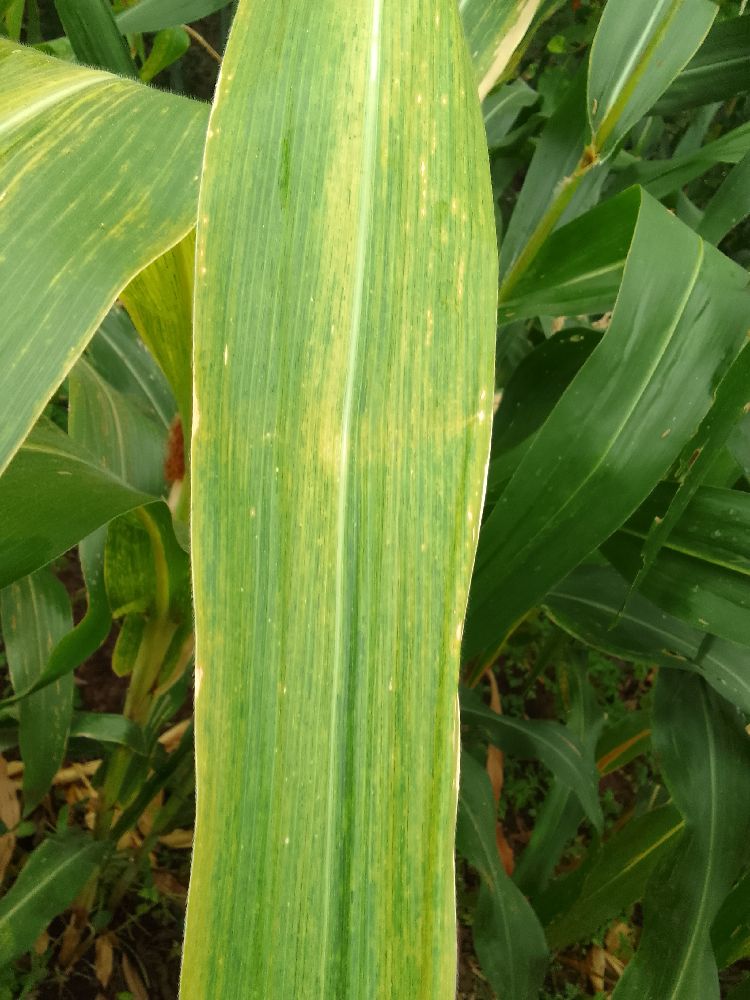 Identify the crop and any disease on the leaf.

maize, maize lethal necrosis
